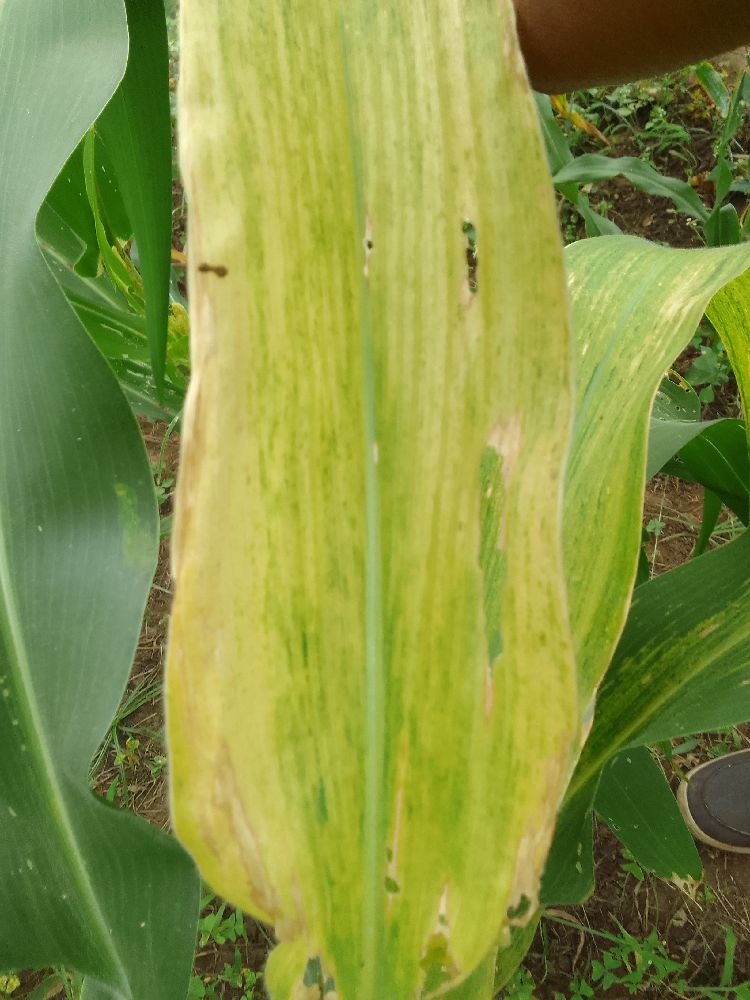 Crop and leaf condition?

maize, maize lethal necrosis
